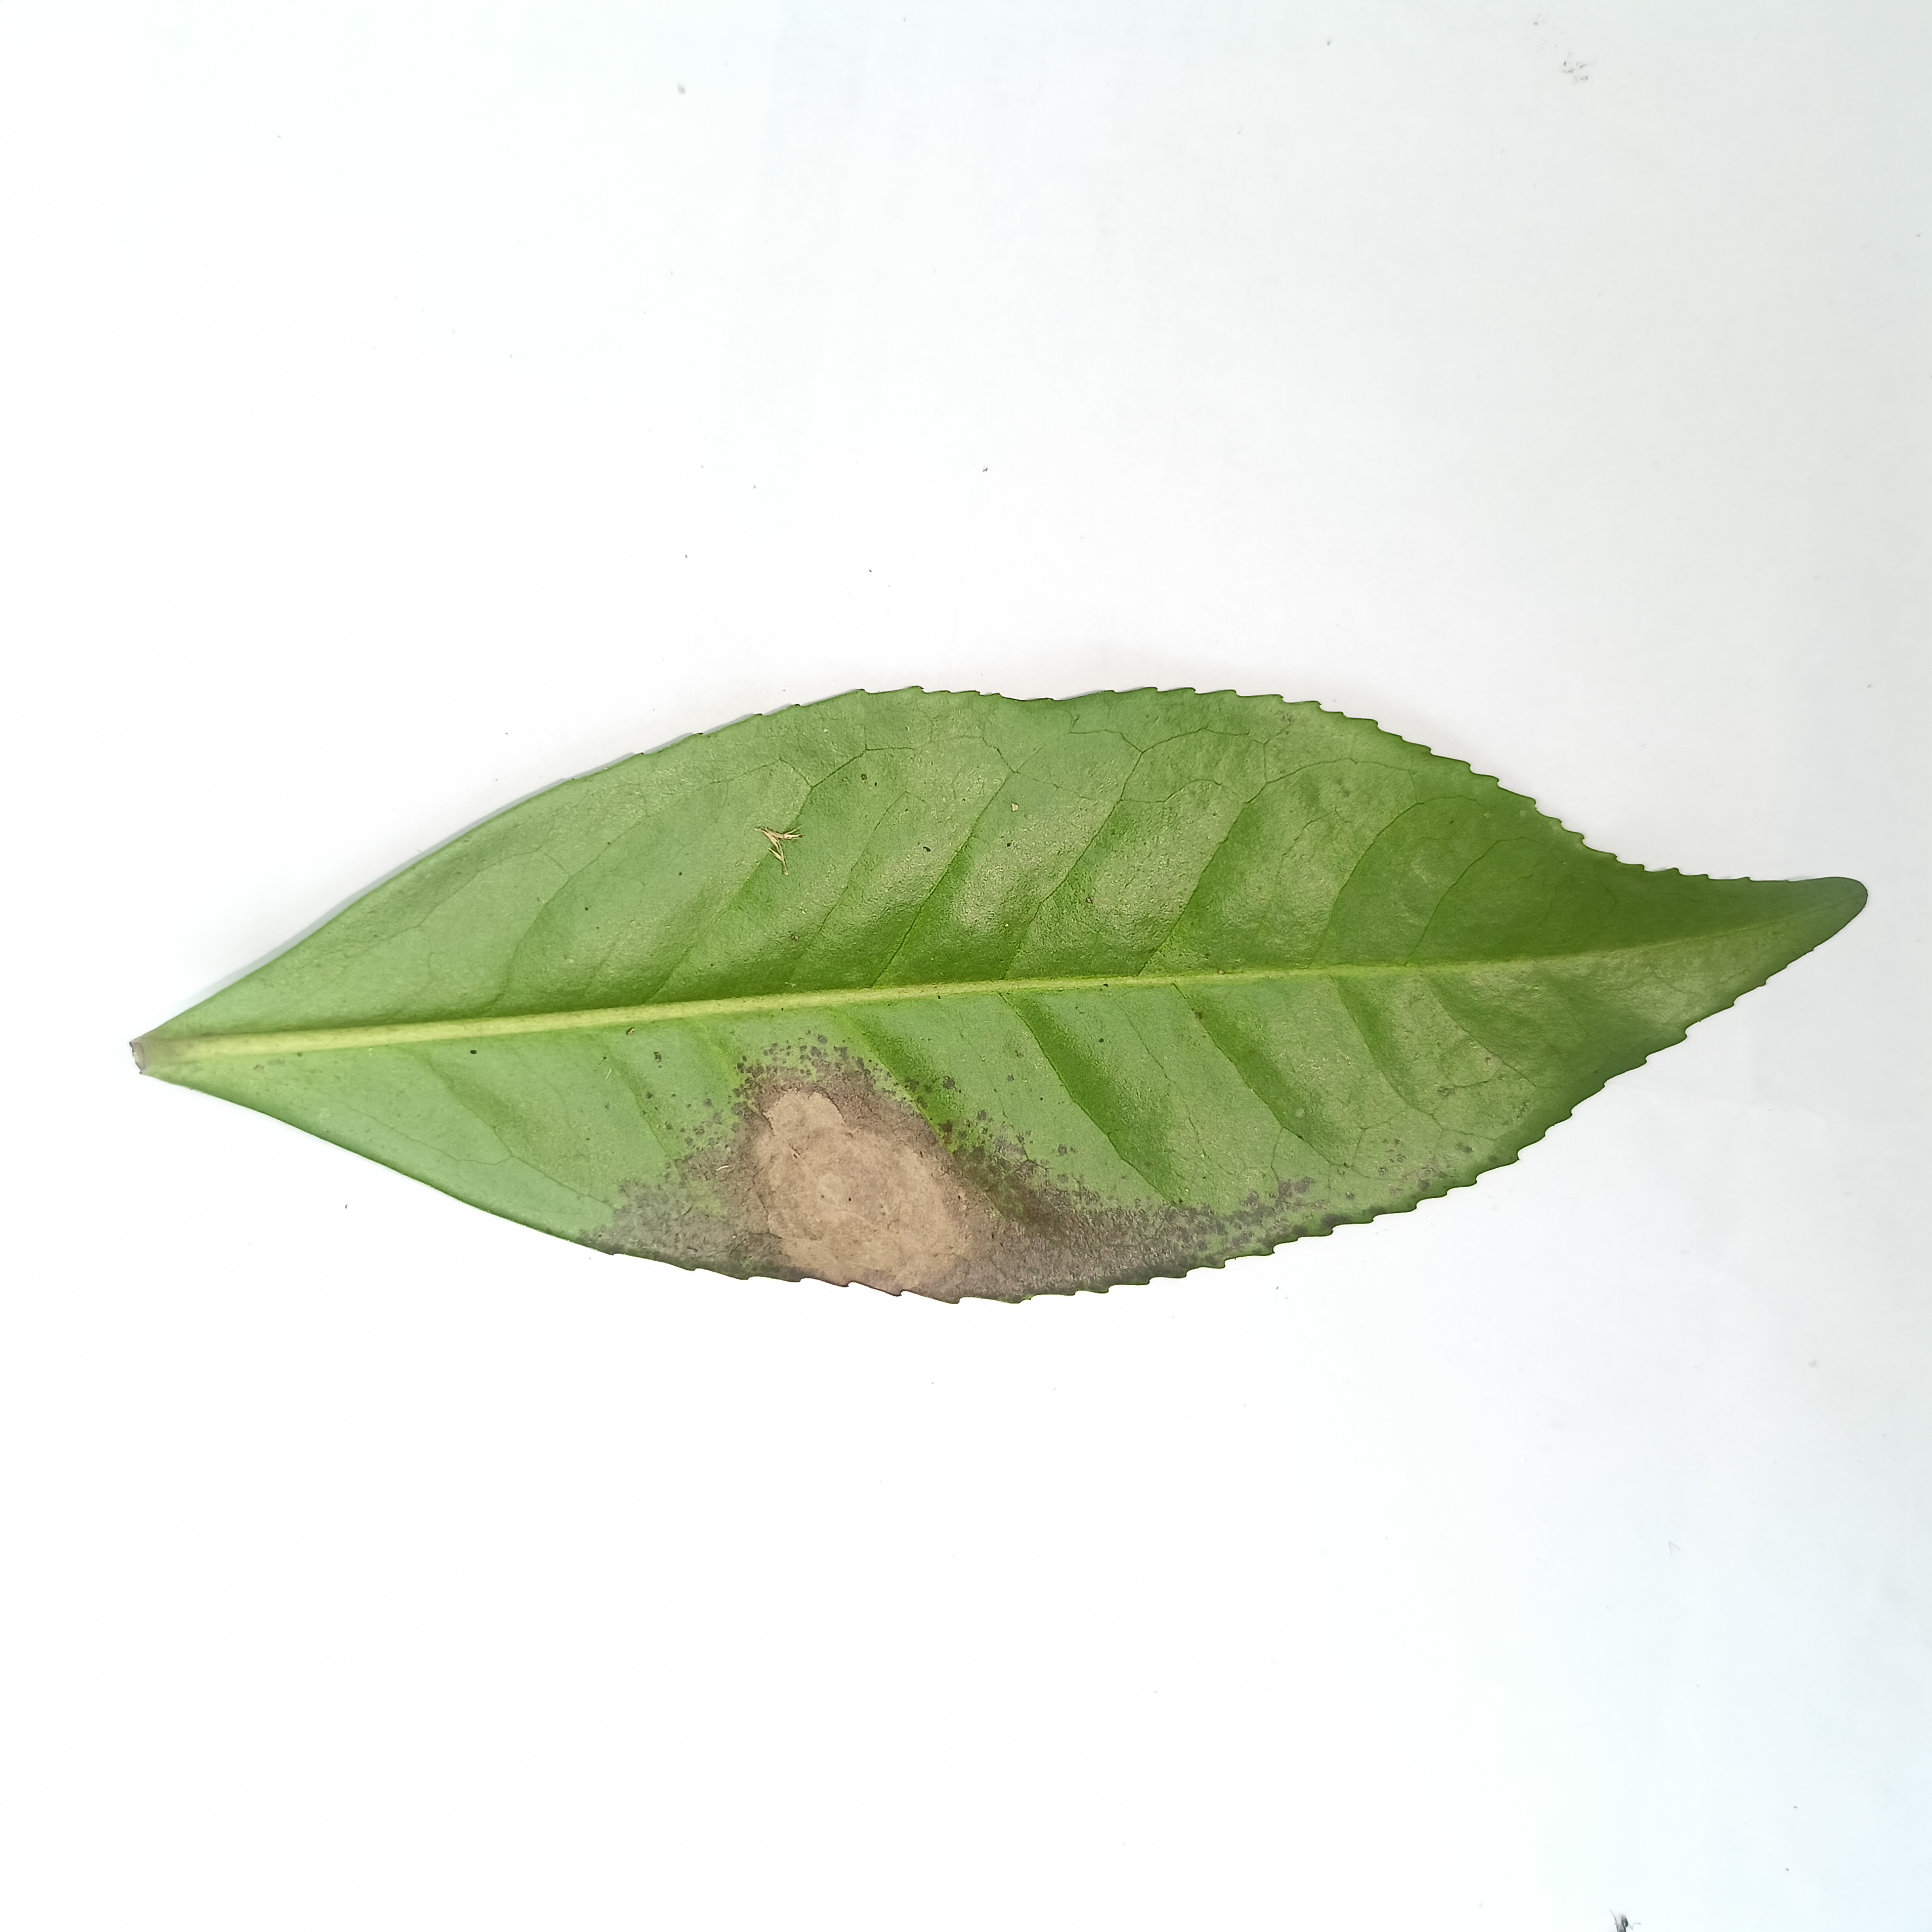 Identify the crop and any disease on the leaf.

tea, brown blight
